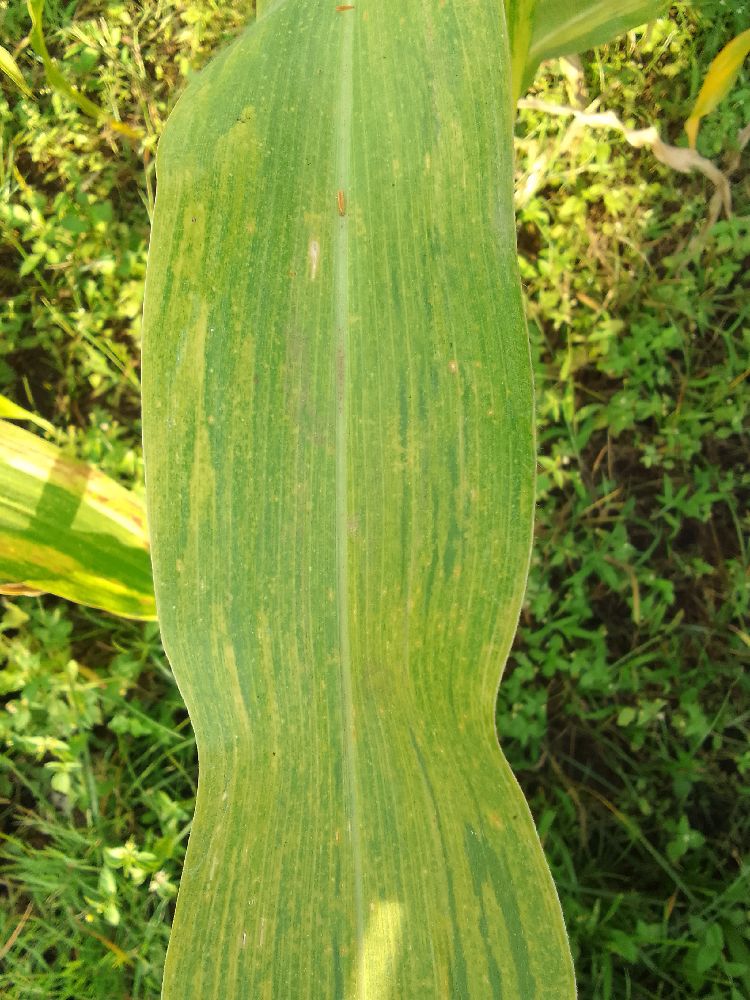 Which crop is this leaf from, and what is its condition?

maize, maize lethal necrosis
